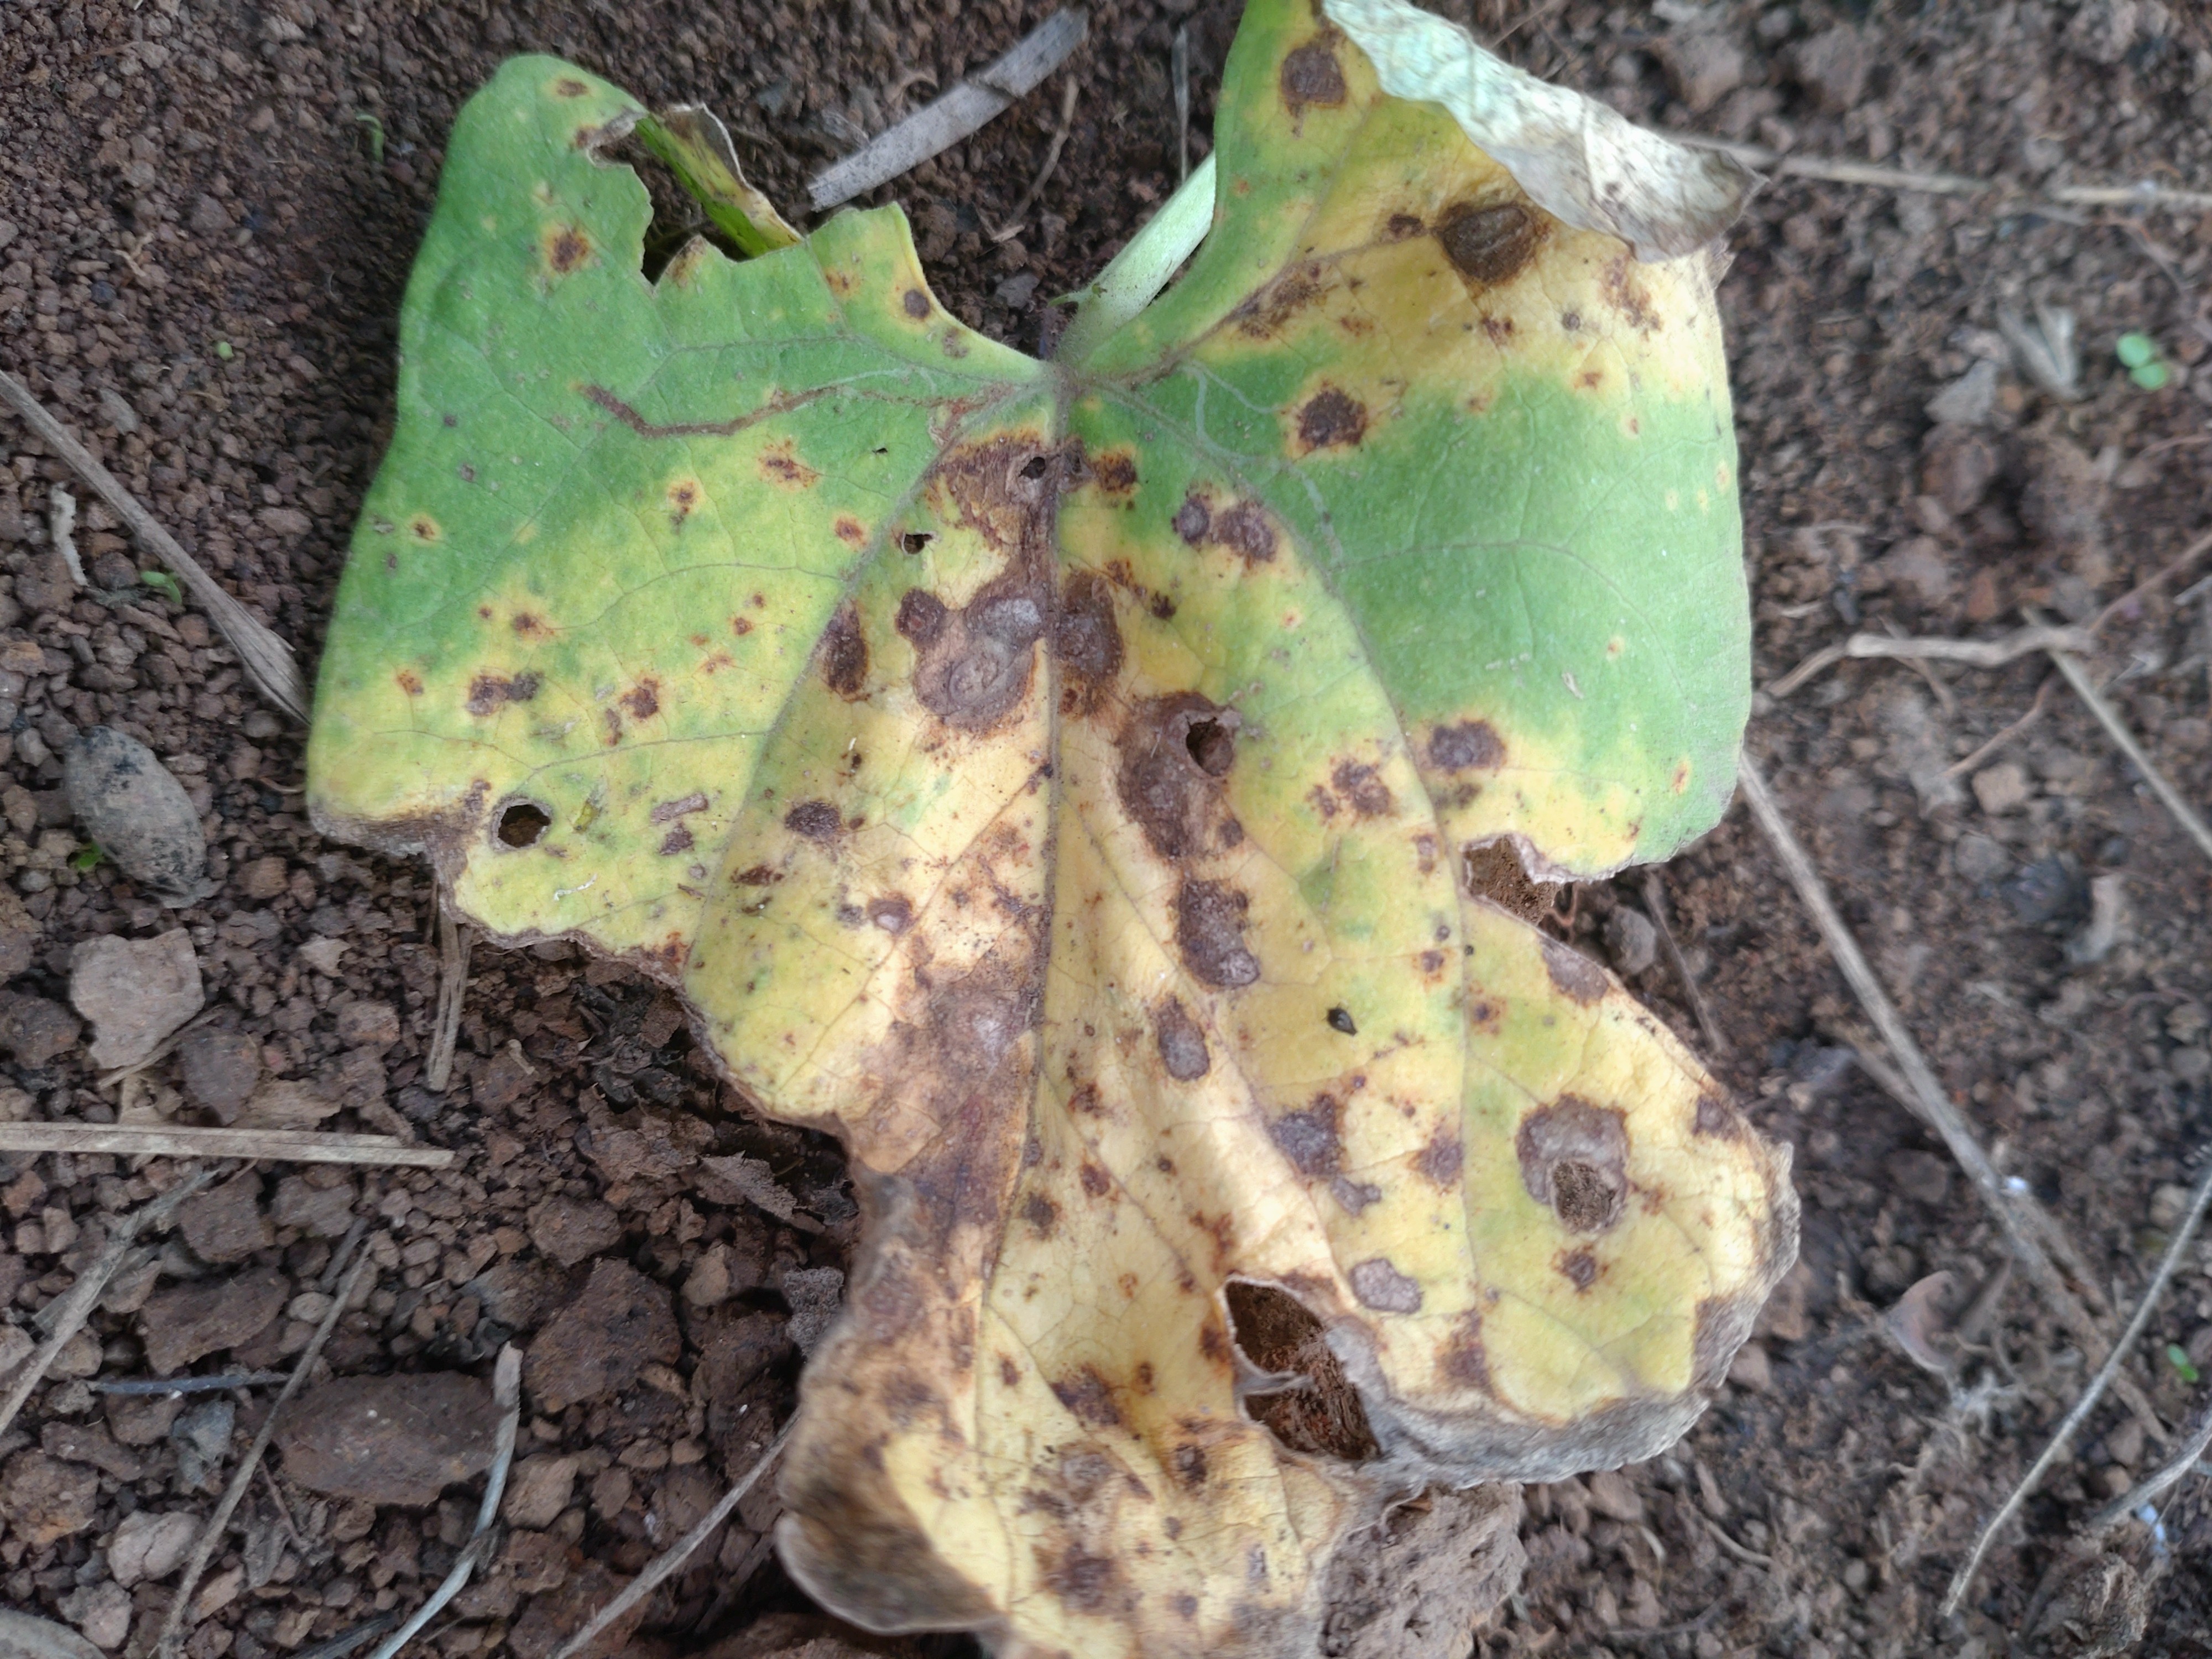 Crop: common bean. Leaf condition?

rust
